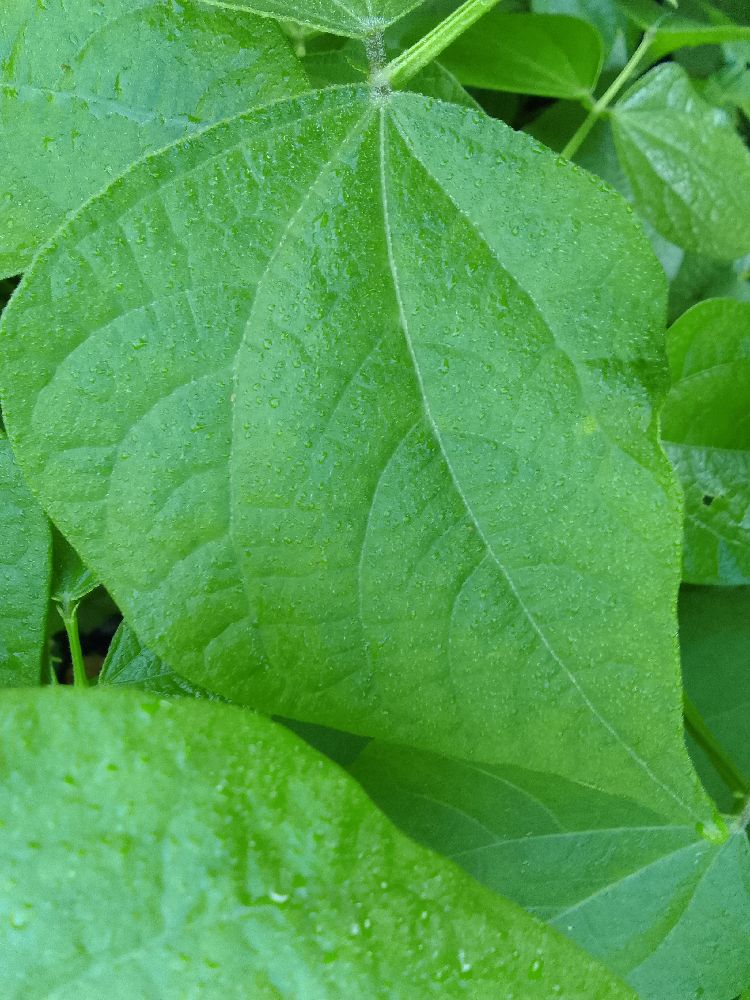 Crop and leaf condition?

common bean, healthy
